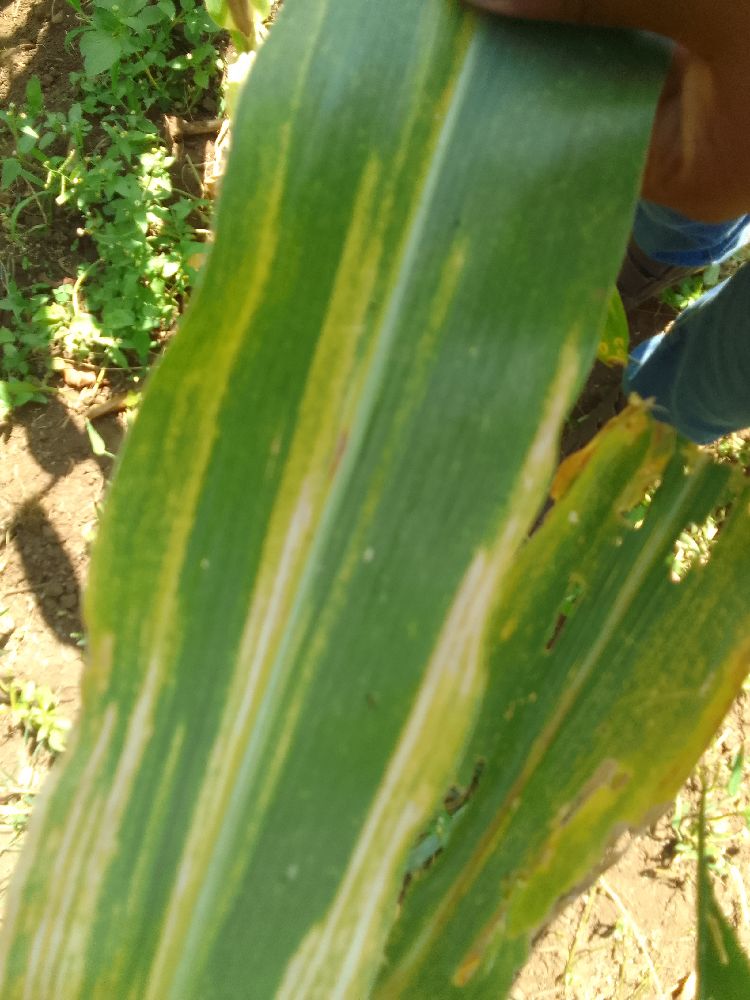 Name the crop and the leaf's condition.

maize, maize lethal necrosis
